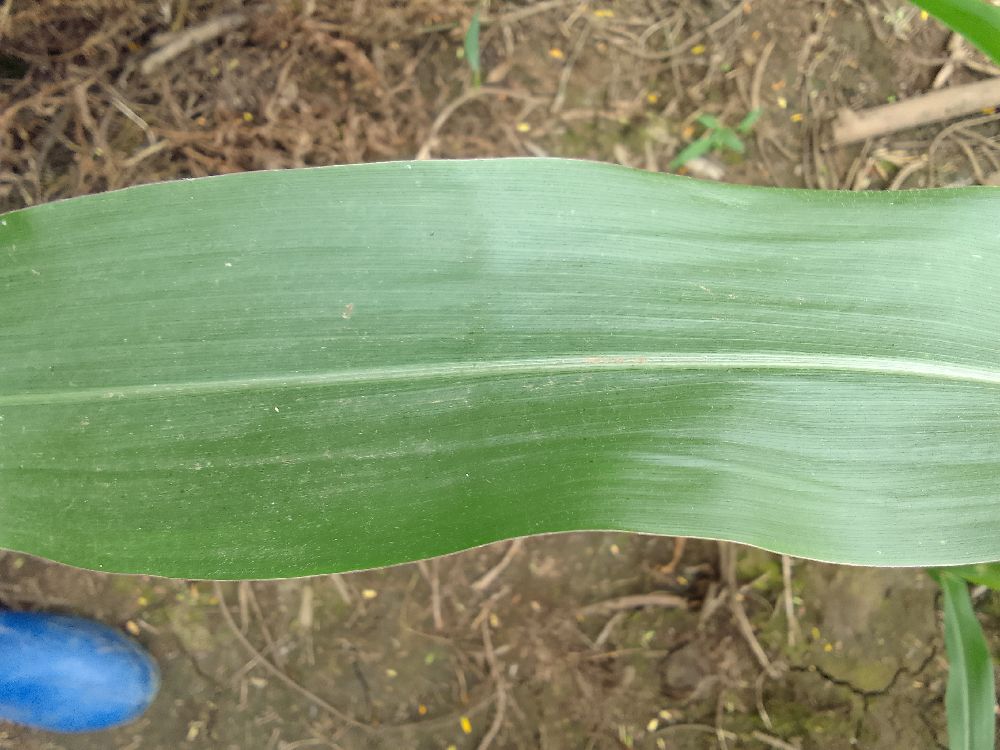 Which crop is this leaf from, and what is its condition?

maize, healthy
